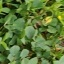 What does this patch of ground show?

unstructured weed
